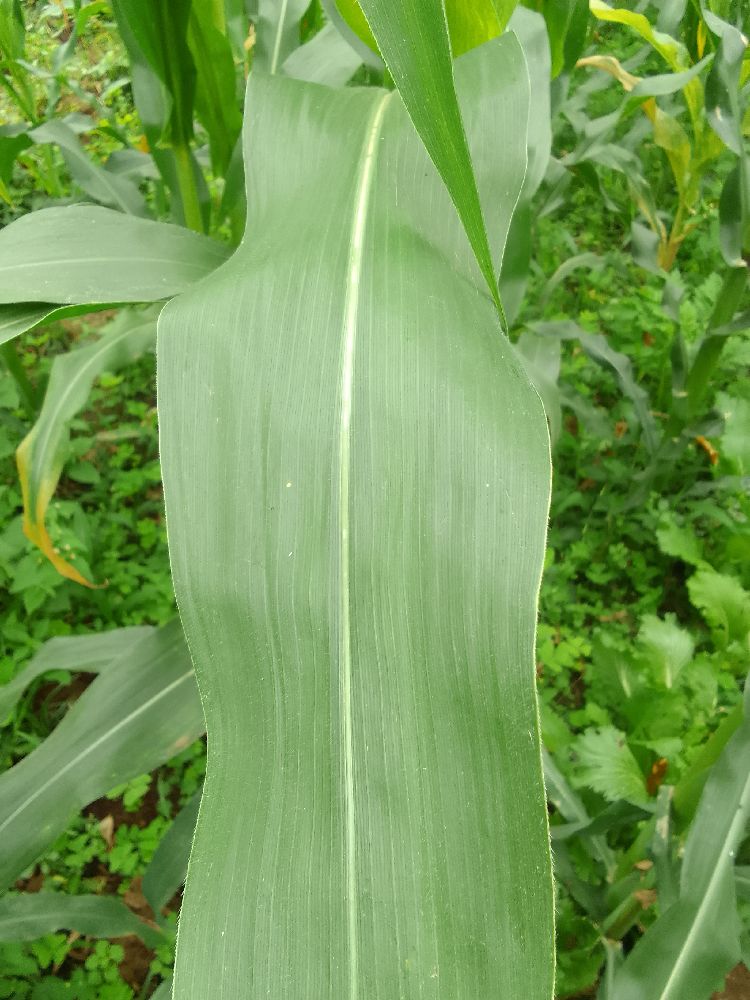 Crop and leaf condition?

maize, healthy
